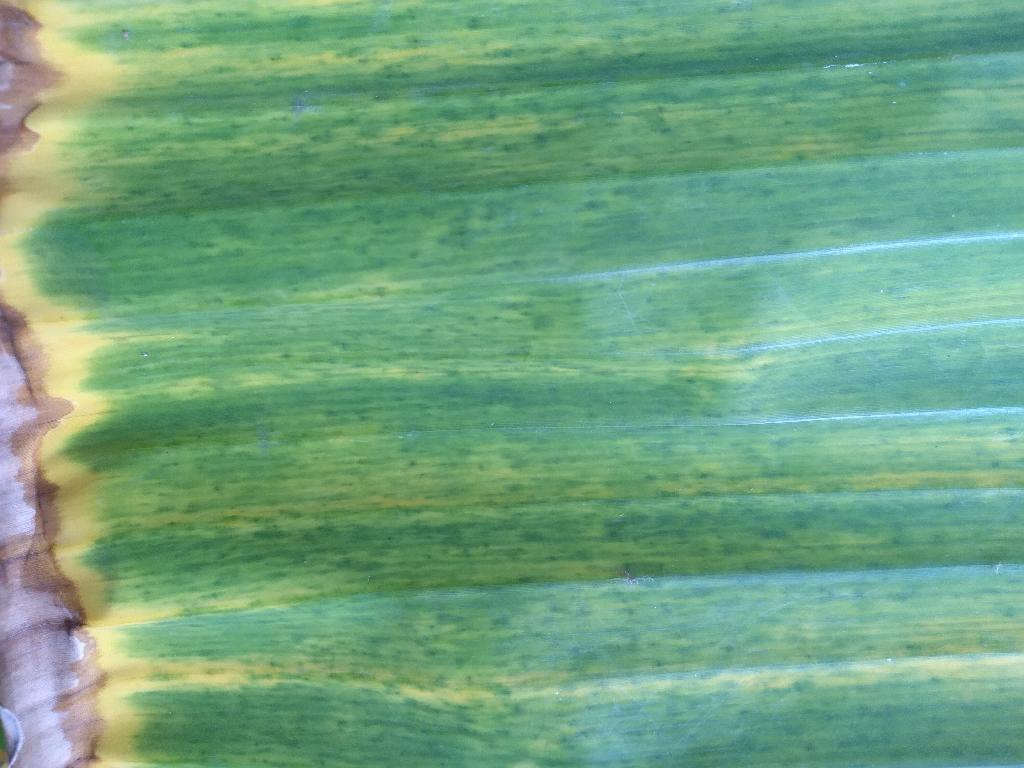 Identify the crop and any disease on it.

banana, fusarium wilt race 1
